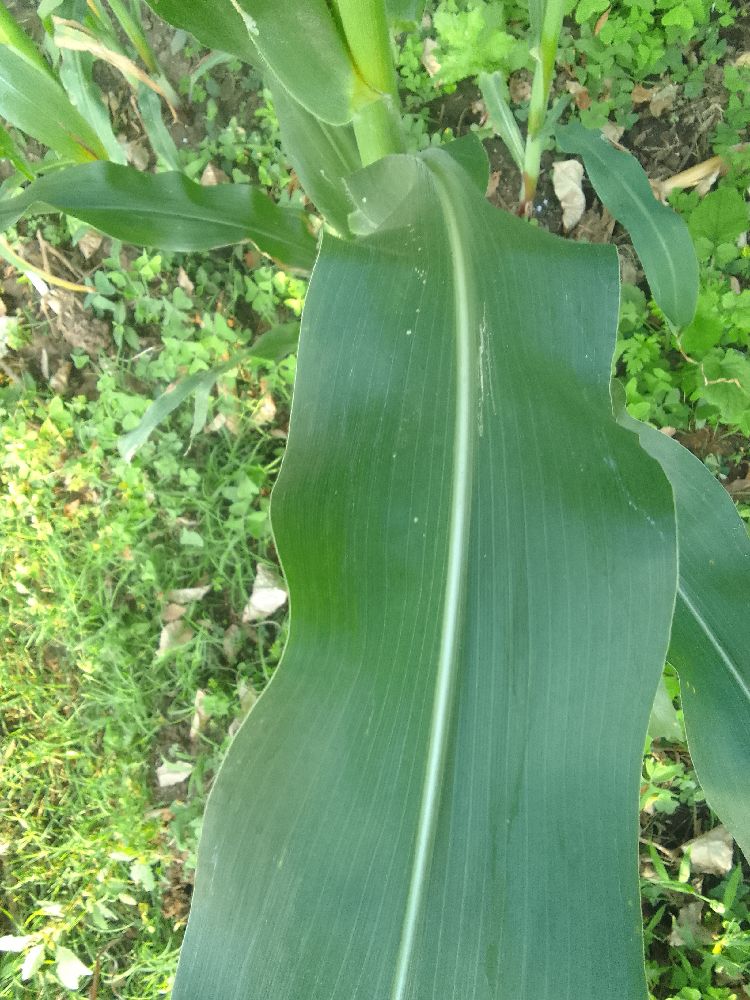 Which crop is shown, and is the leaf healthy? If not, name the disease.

maize, healthy
